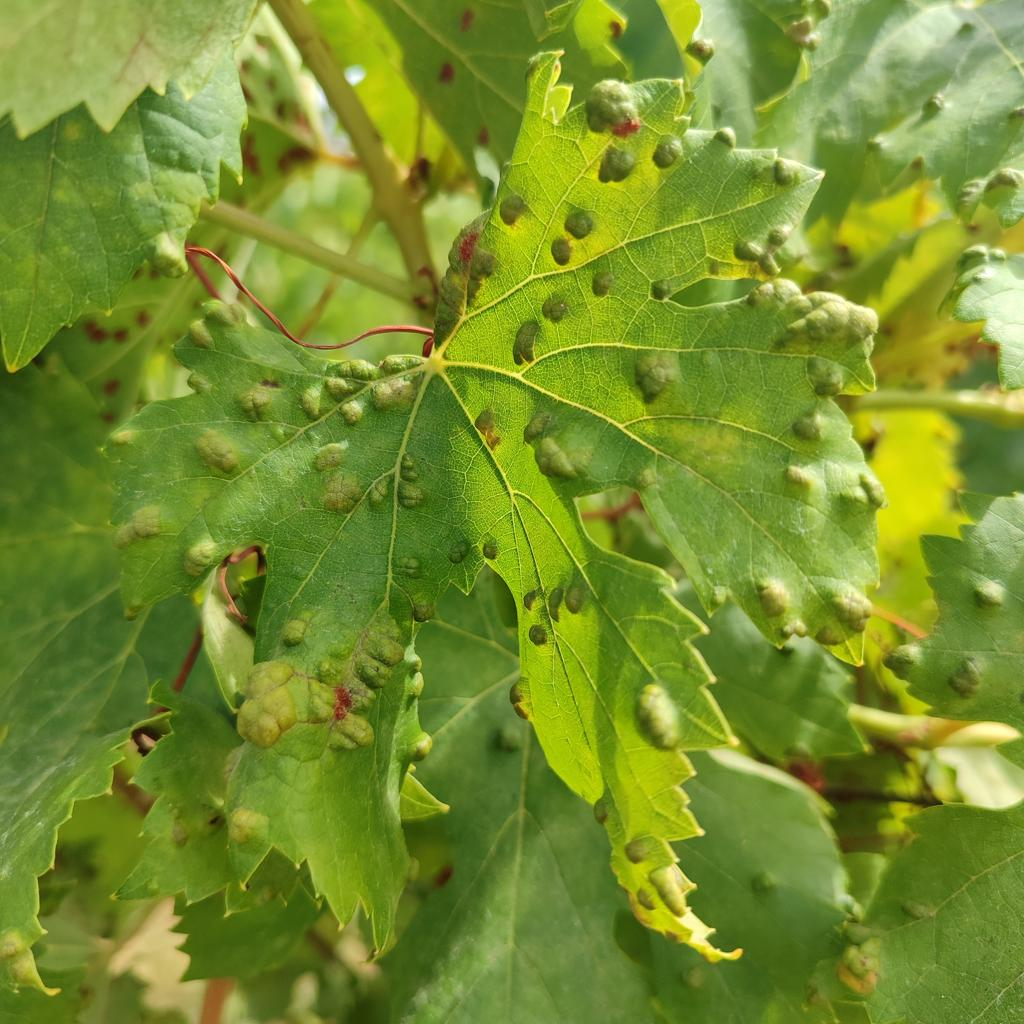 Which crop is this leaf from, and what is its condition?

grapevine, erineum mite
